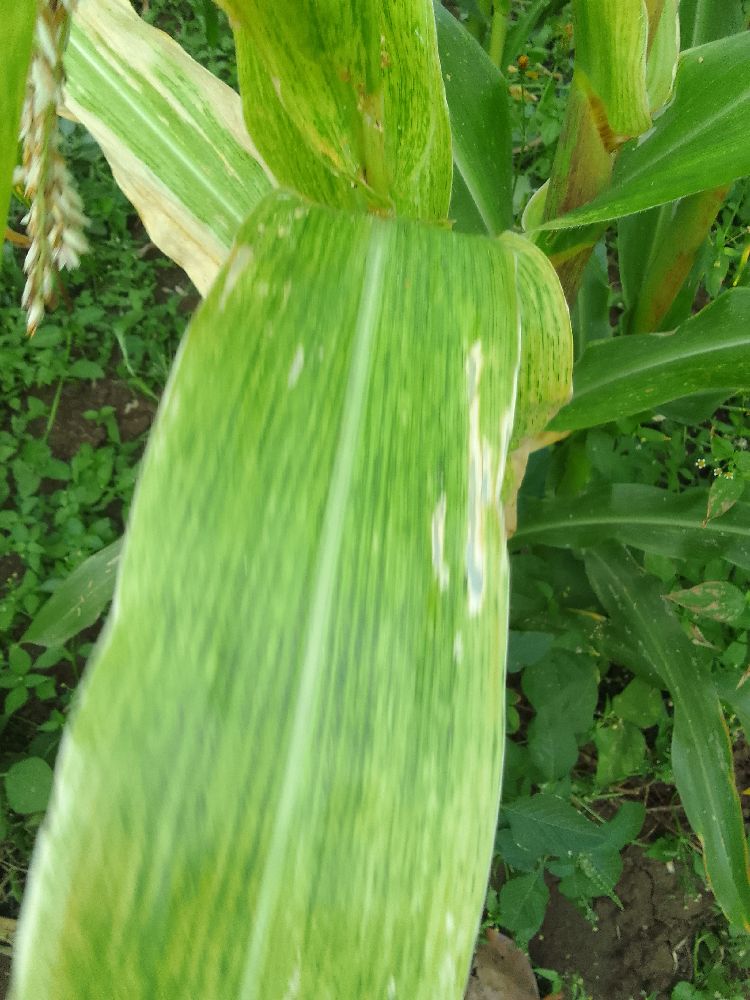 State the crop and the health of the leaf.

maize, maize lethal necrosis
